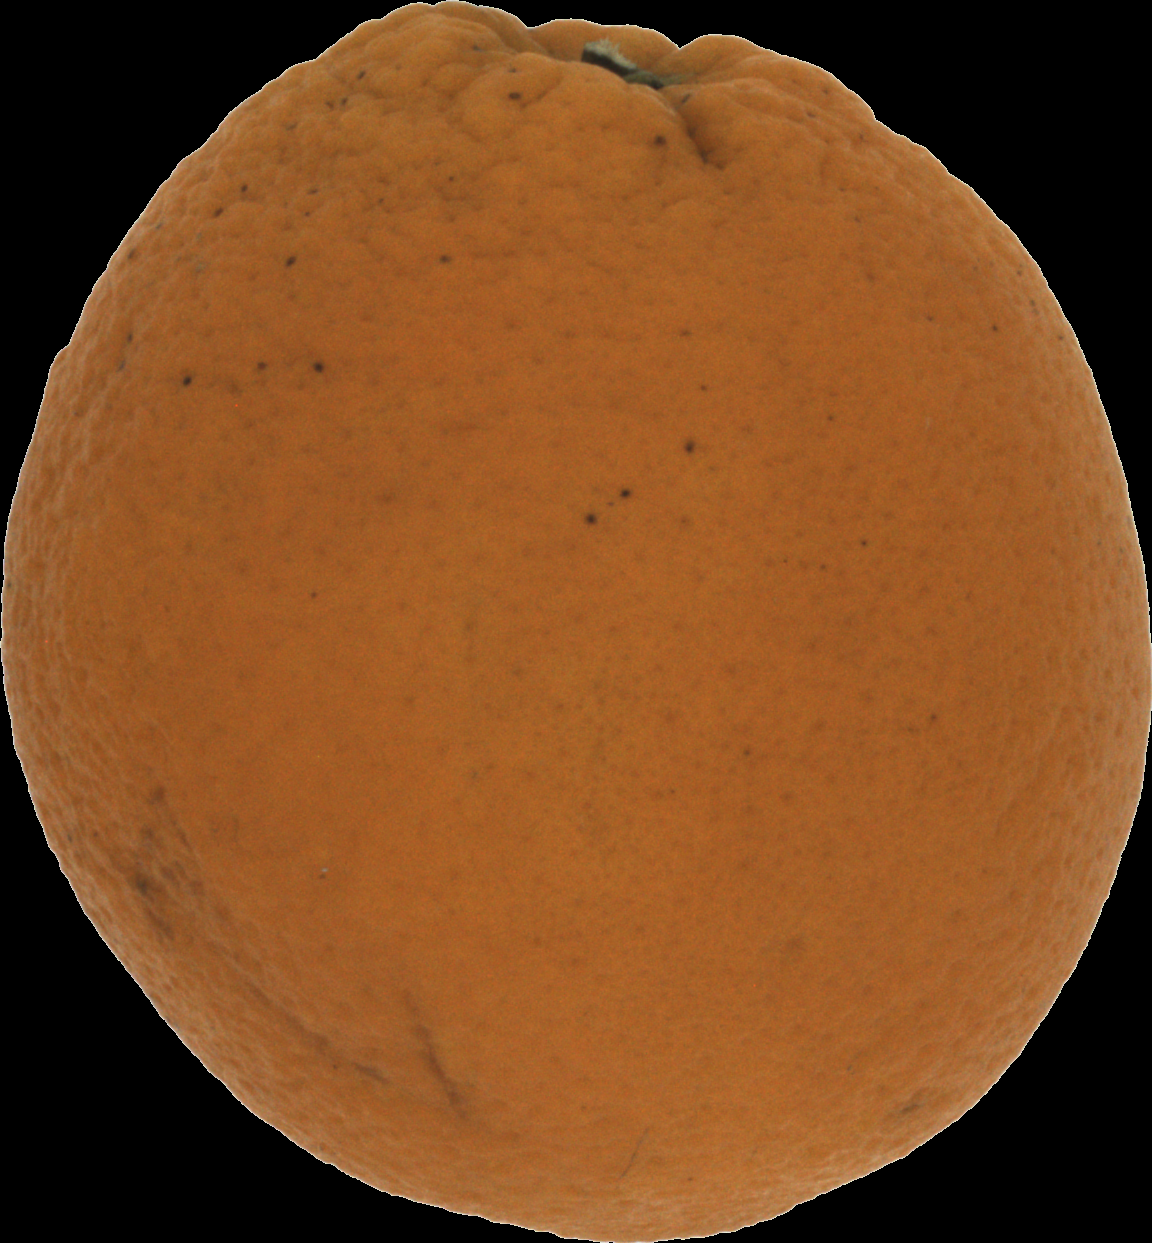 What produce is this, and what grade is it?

orange, bad
